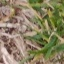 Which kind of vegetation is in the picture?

grass
